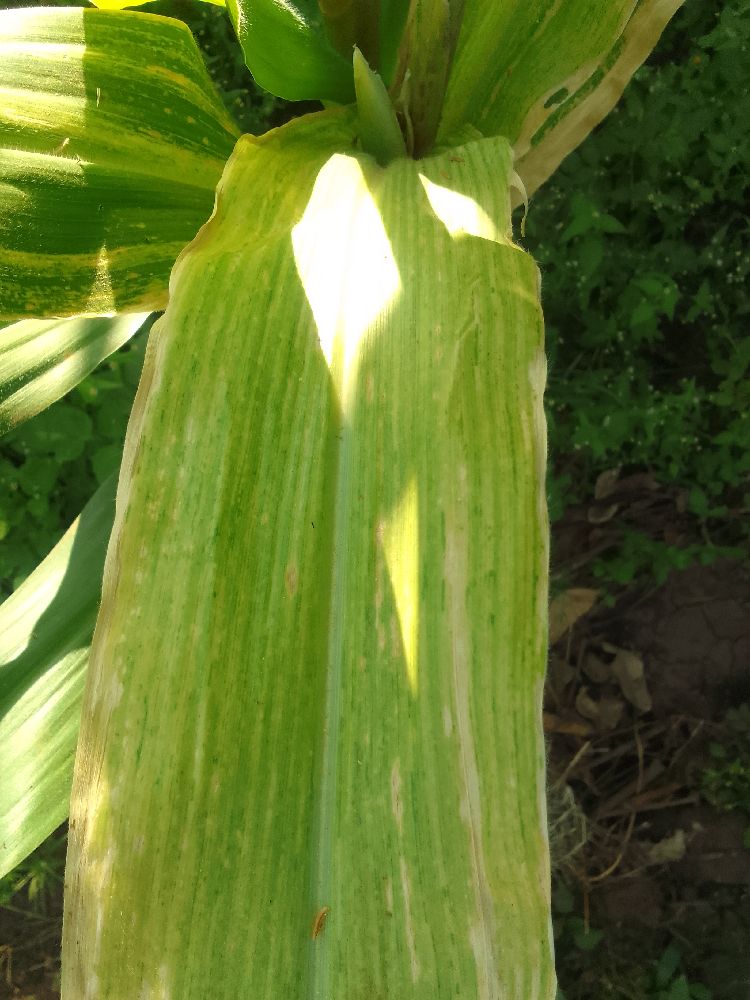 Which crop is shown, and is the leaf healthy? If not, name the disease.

maize, maize lethal necrosis
